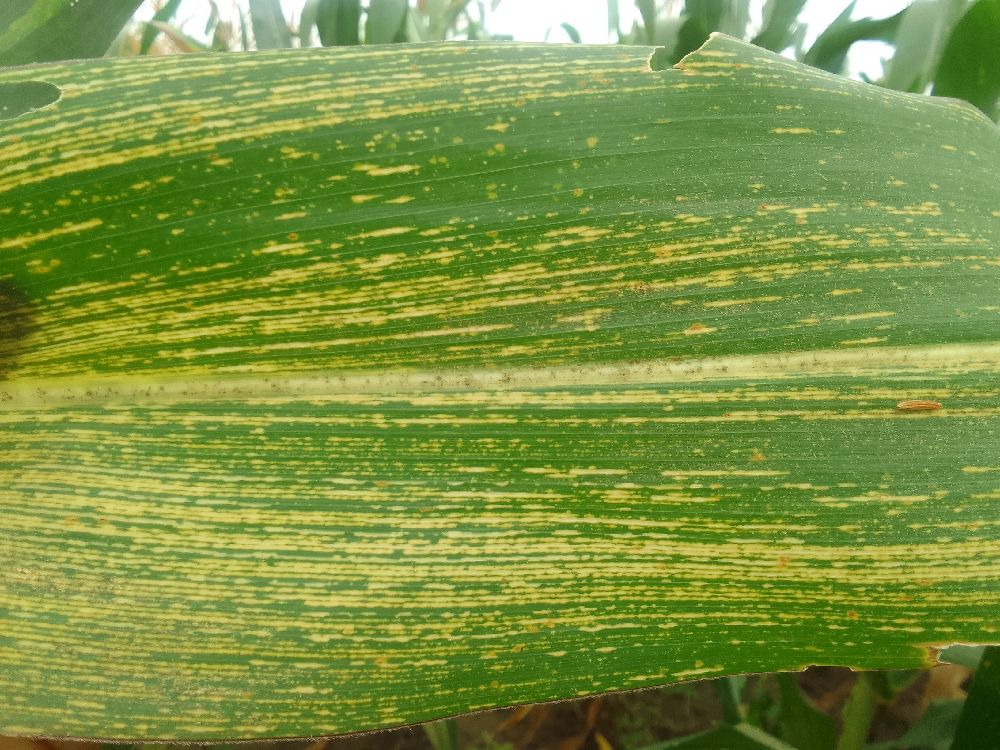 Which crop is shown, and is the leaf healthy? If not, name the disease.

maize, maize streak virus
